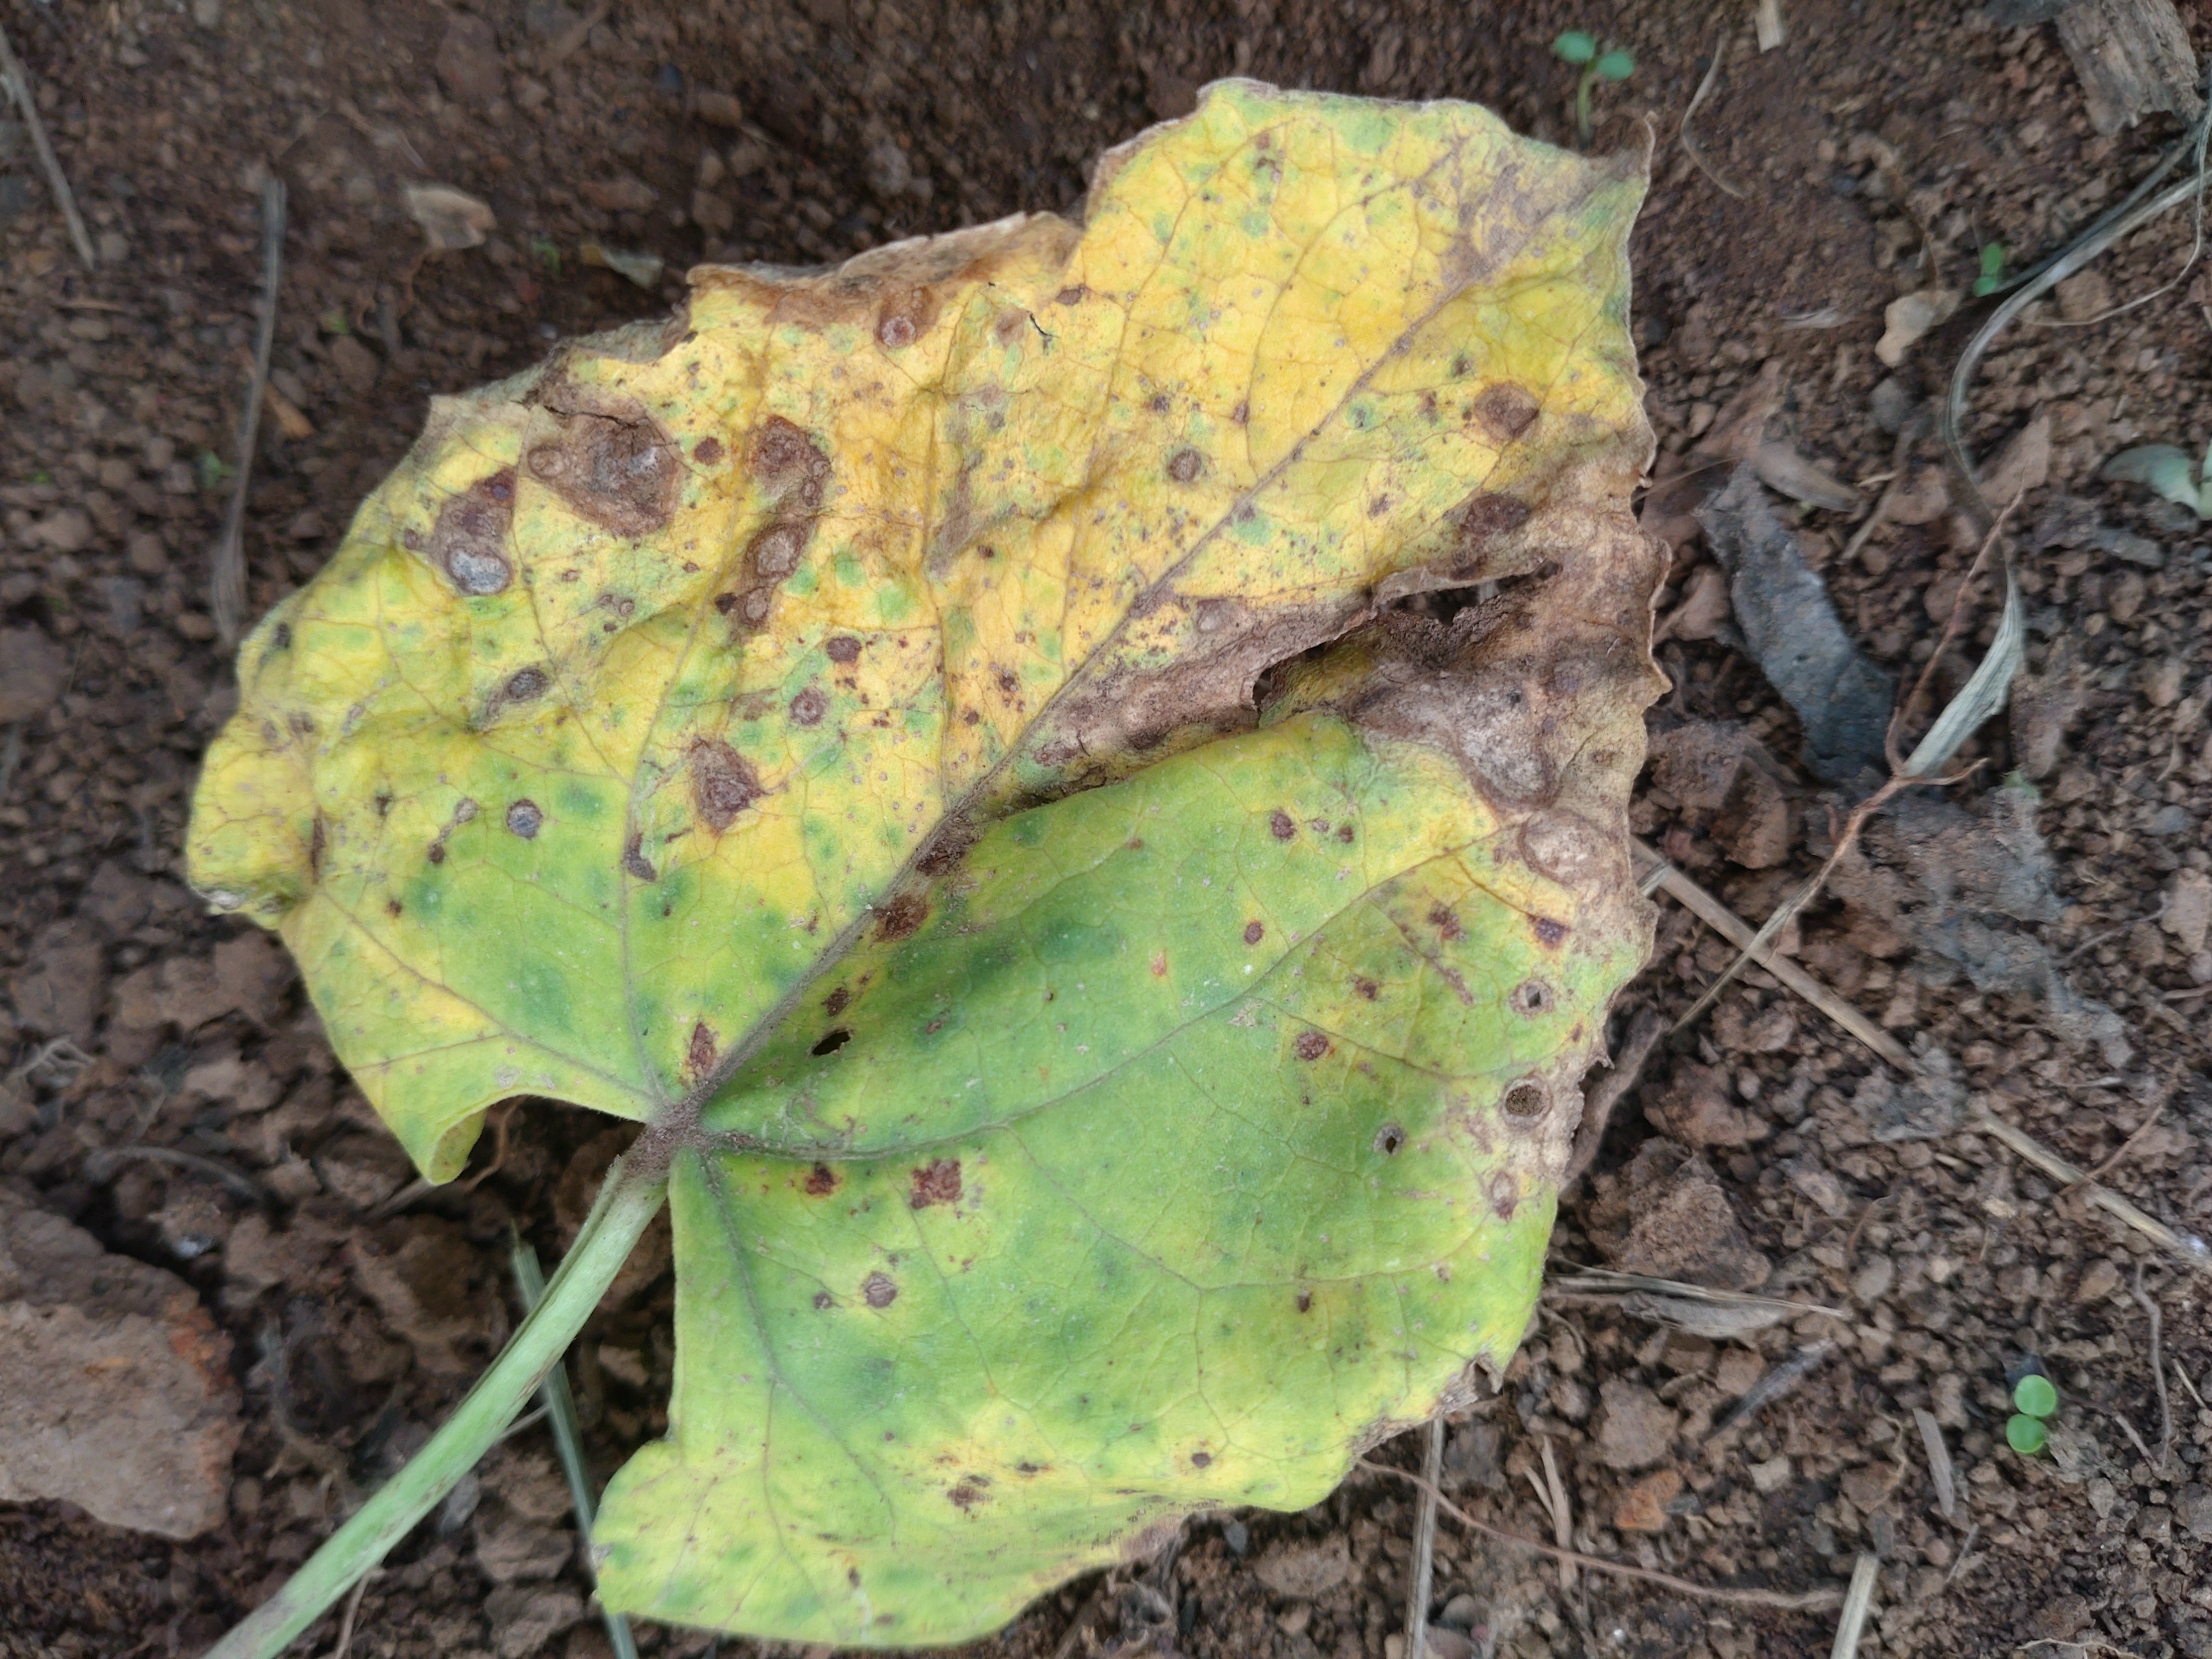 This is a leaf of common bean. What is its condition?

rust
